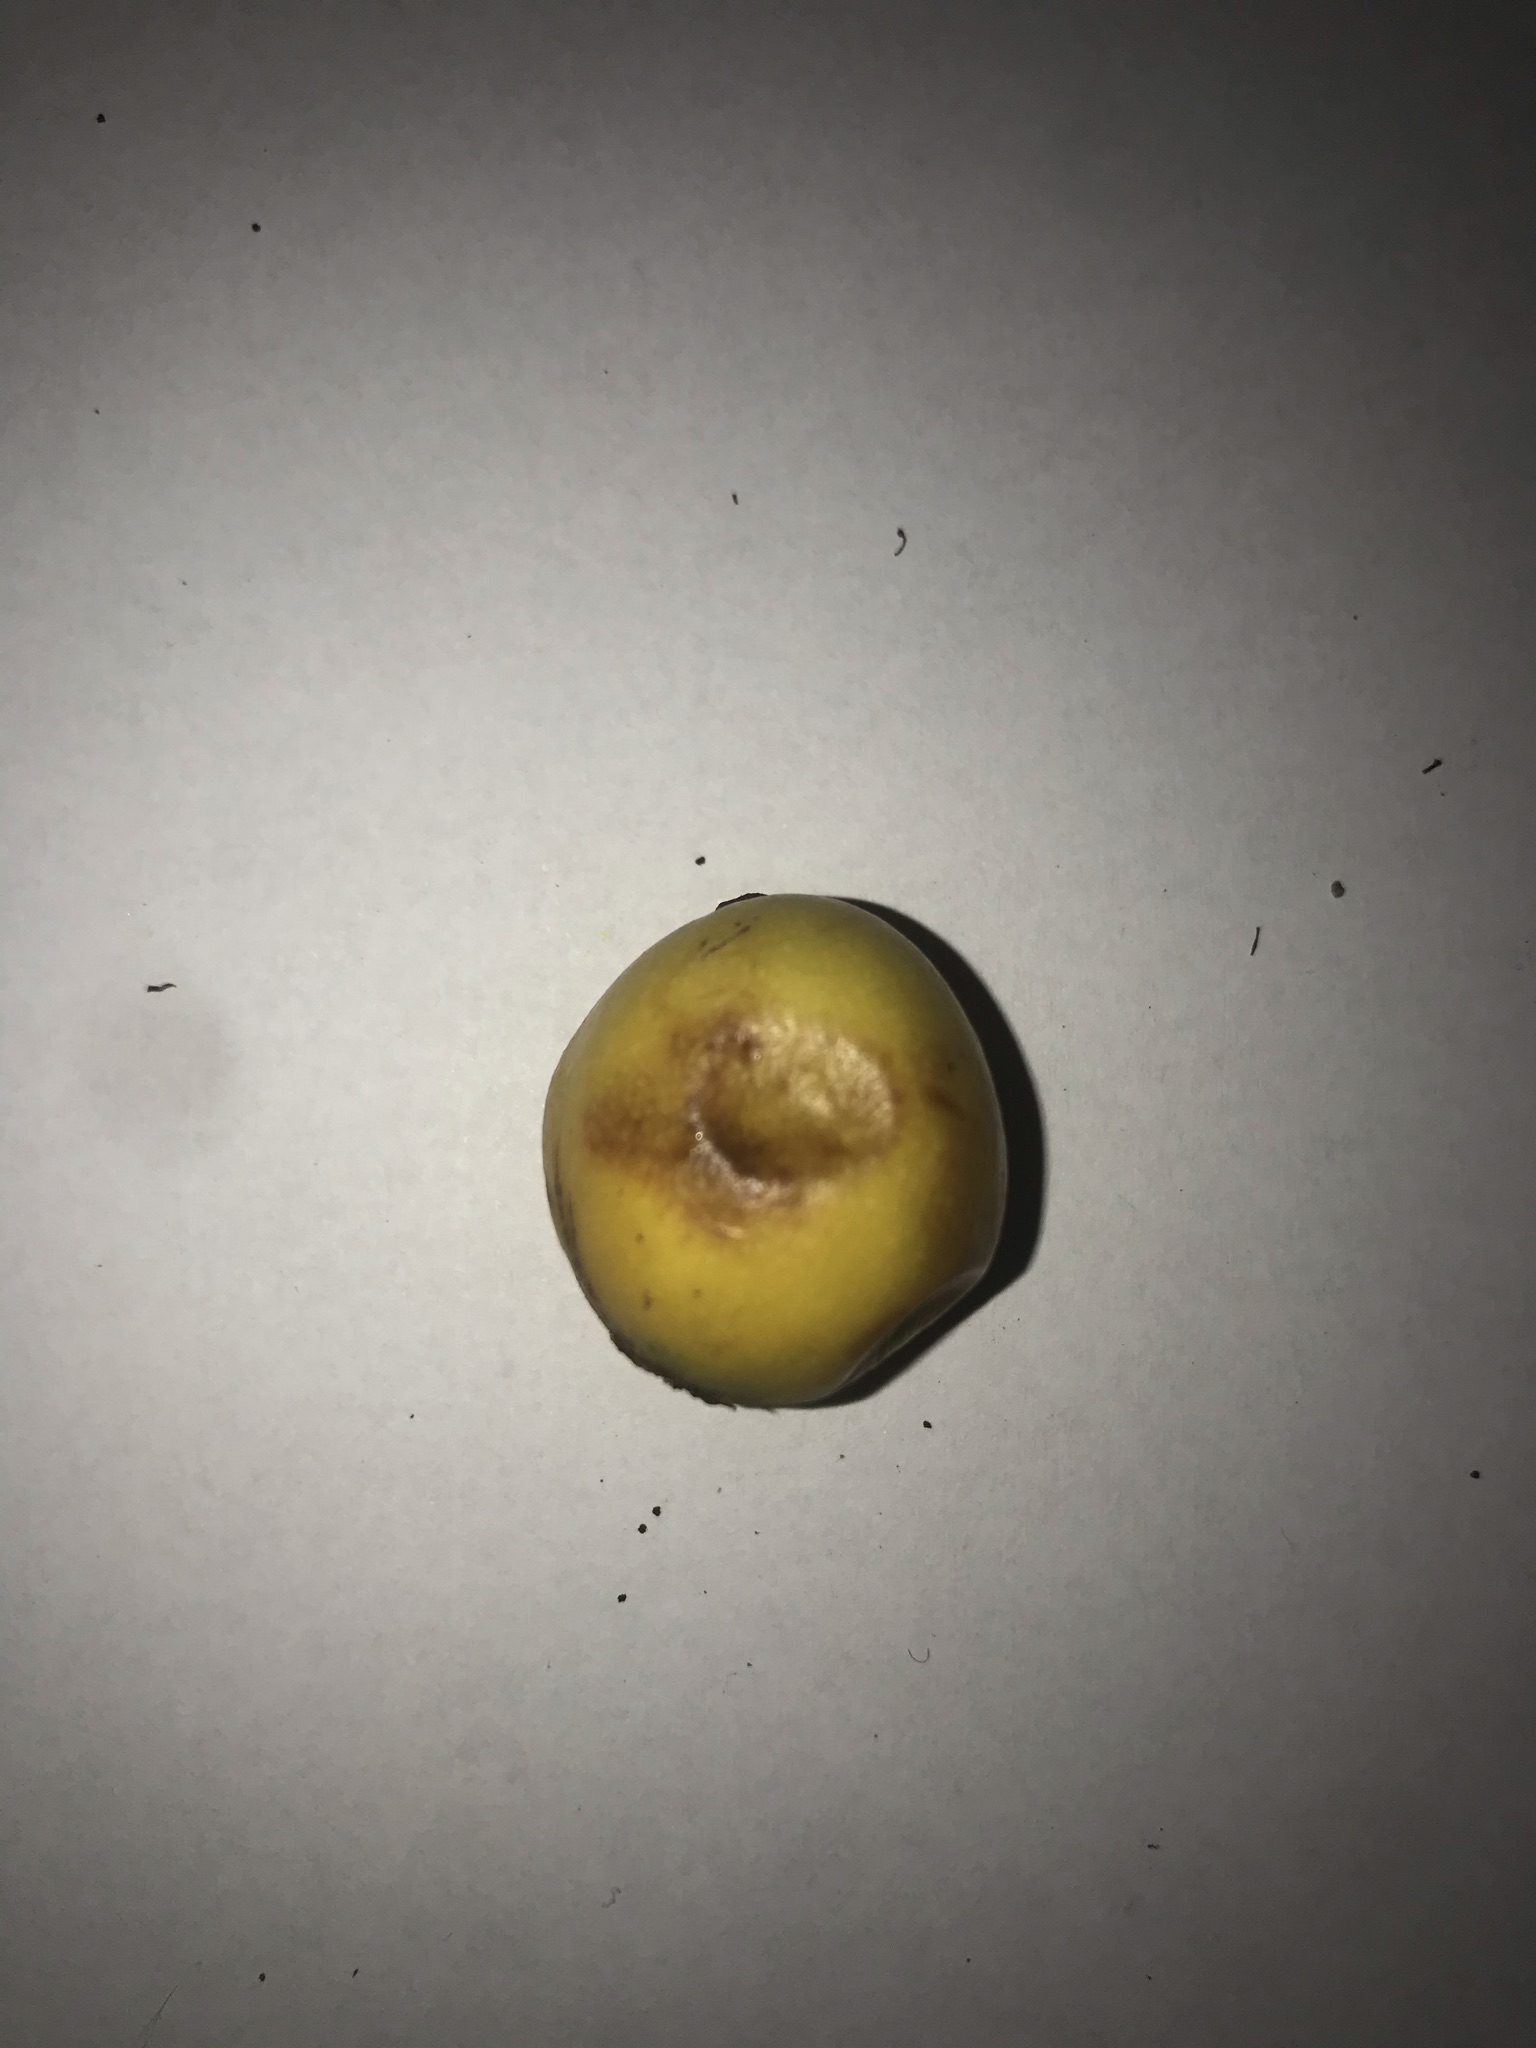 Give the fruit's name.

abiu
